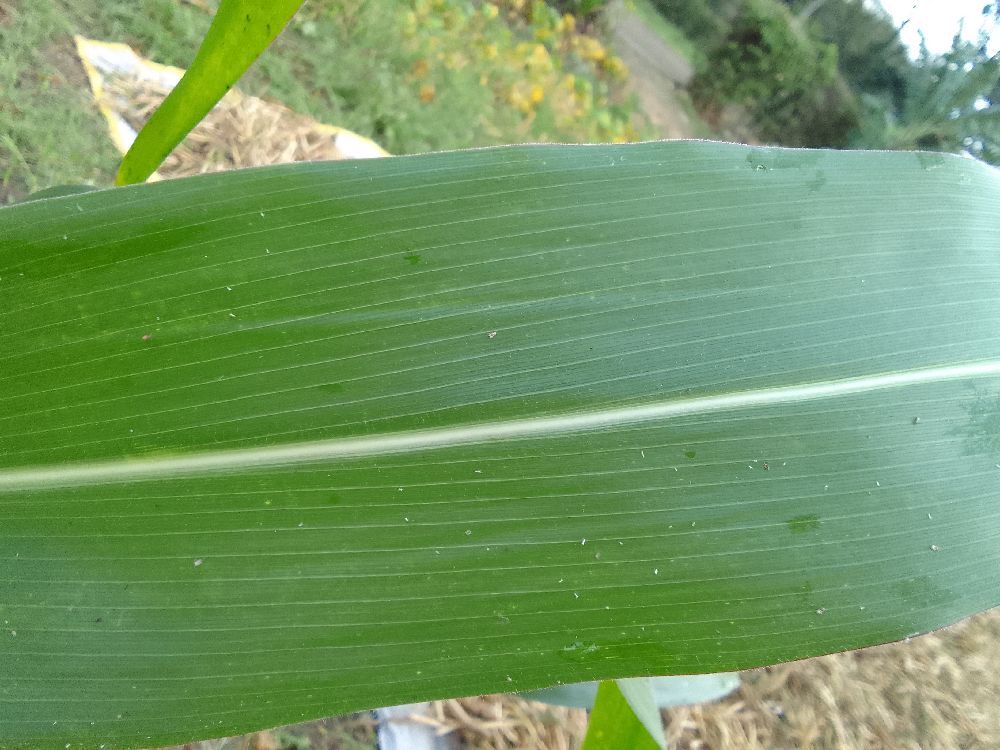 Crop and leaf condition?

maize, healthy
